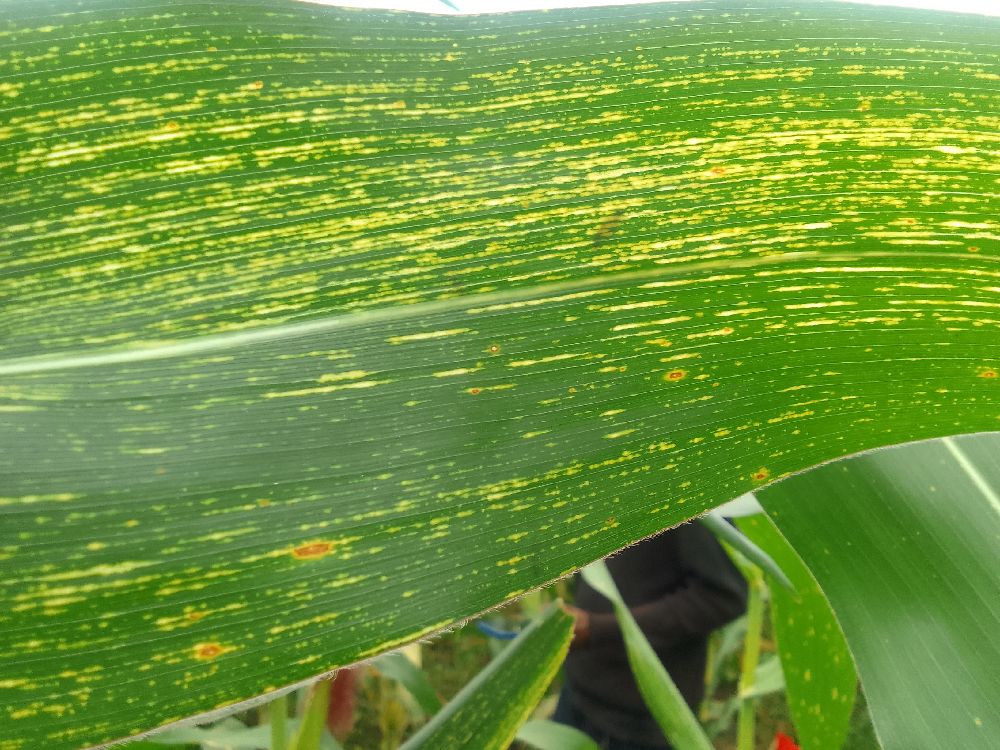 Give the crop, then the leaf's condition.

maize, maize streak virus
